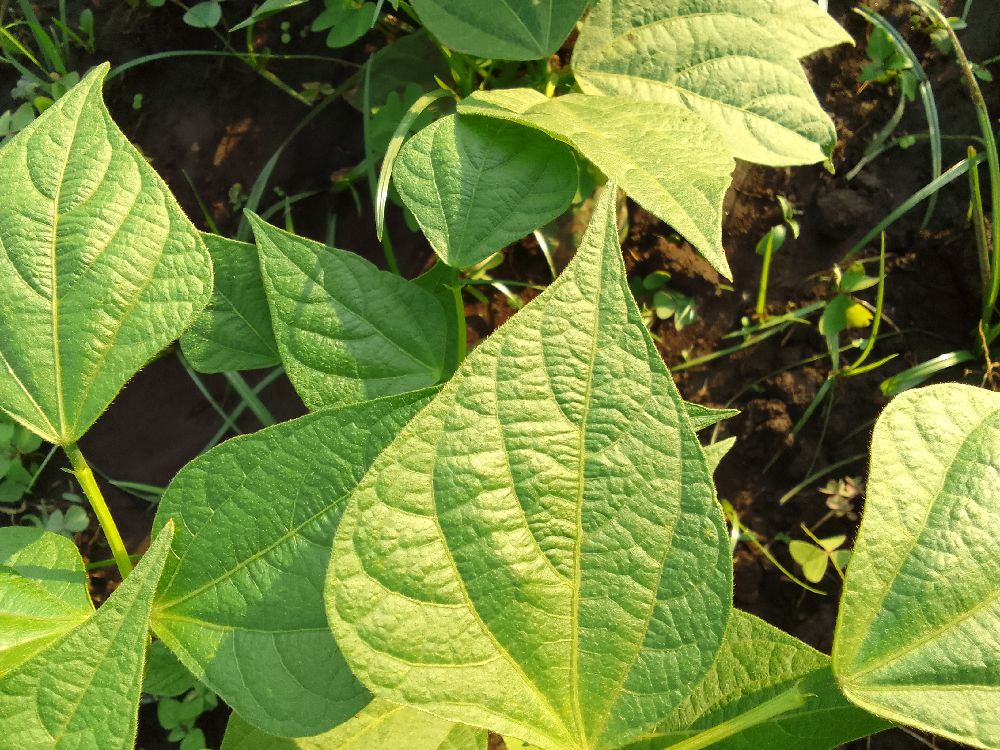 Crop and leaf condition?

common bean, healthy
